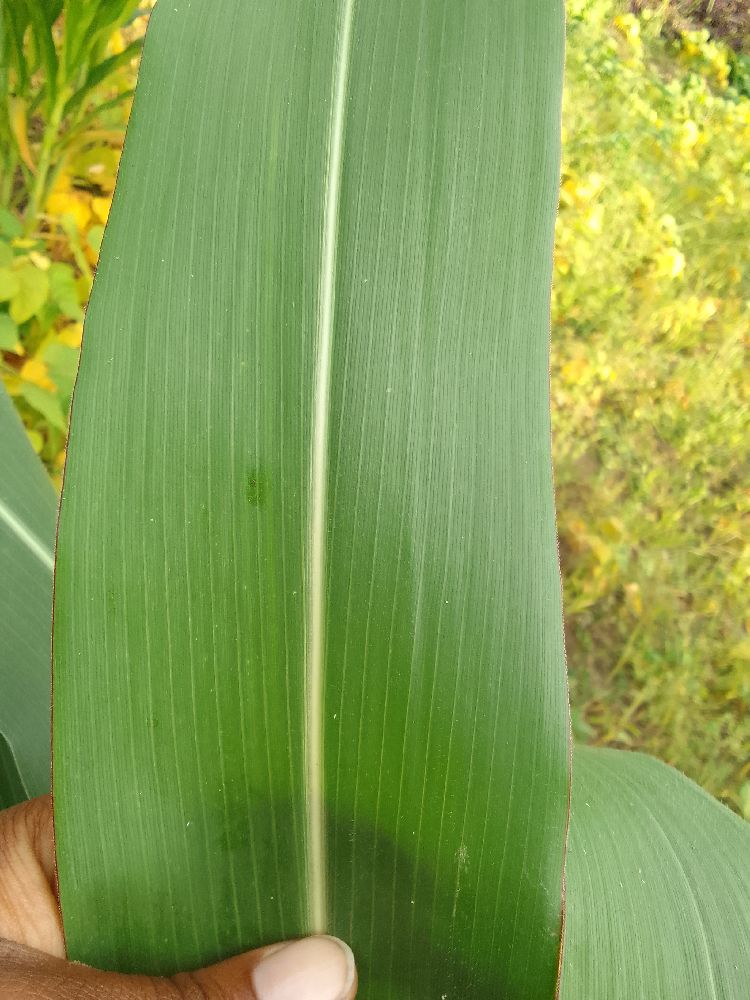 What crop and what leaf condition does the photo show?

maize, healthy
